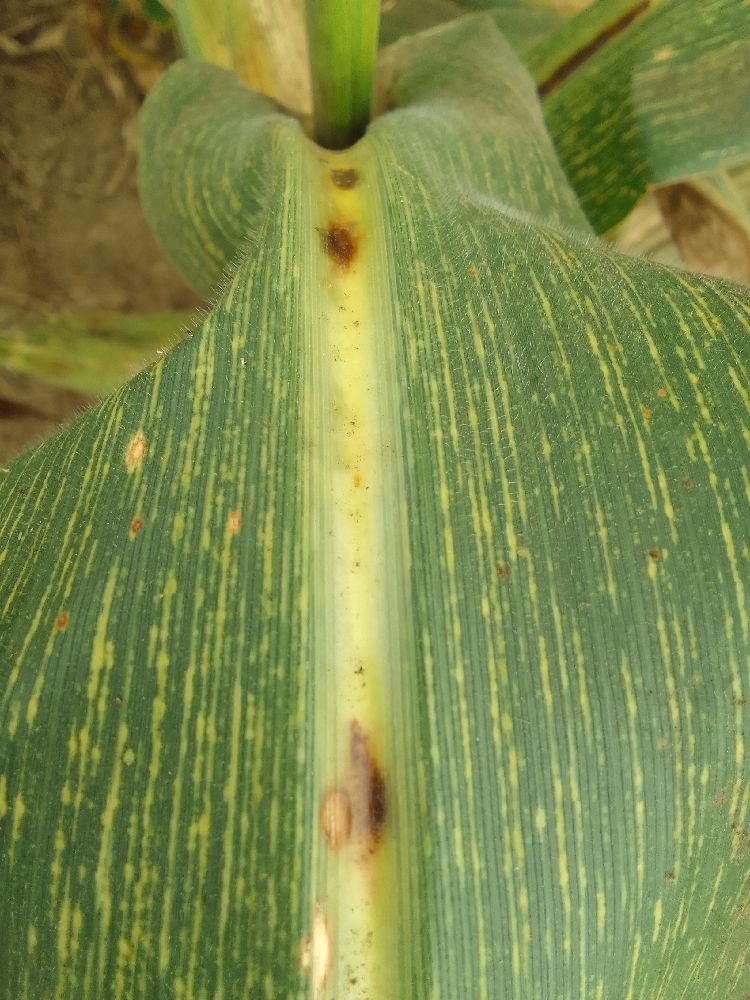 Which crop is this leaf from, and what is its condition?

maize, maize streak virus
